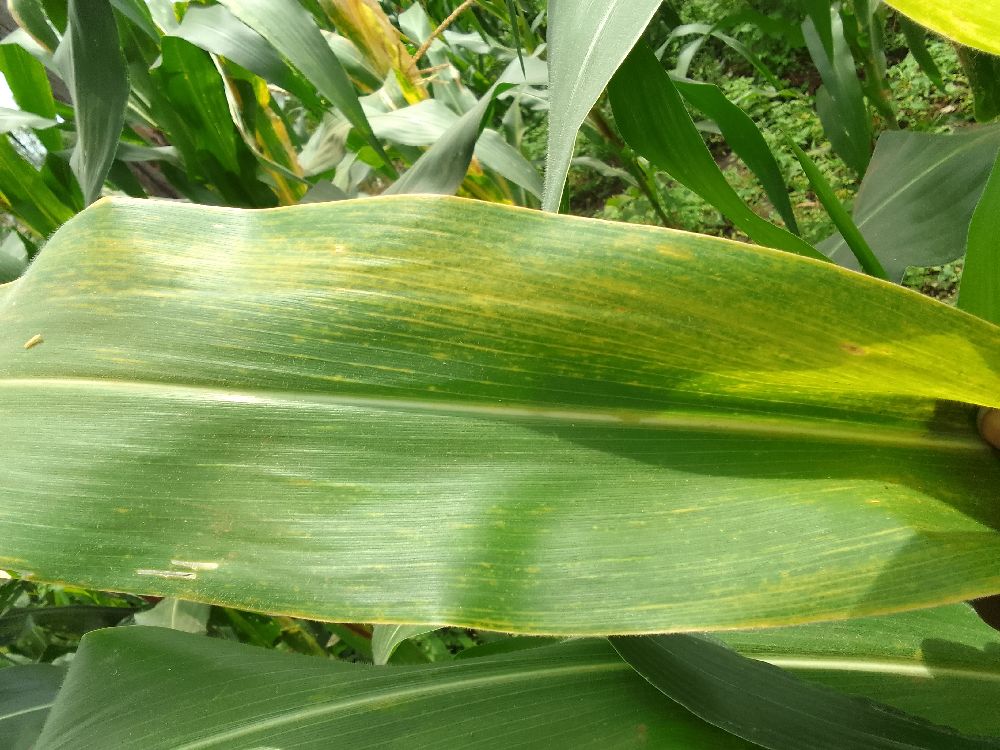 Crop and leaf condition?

maize, maize lethal necrosis
